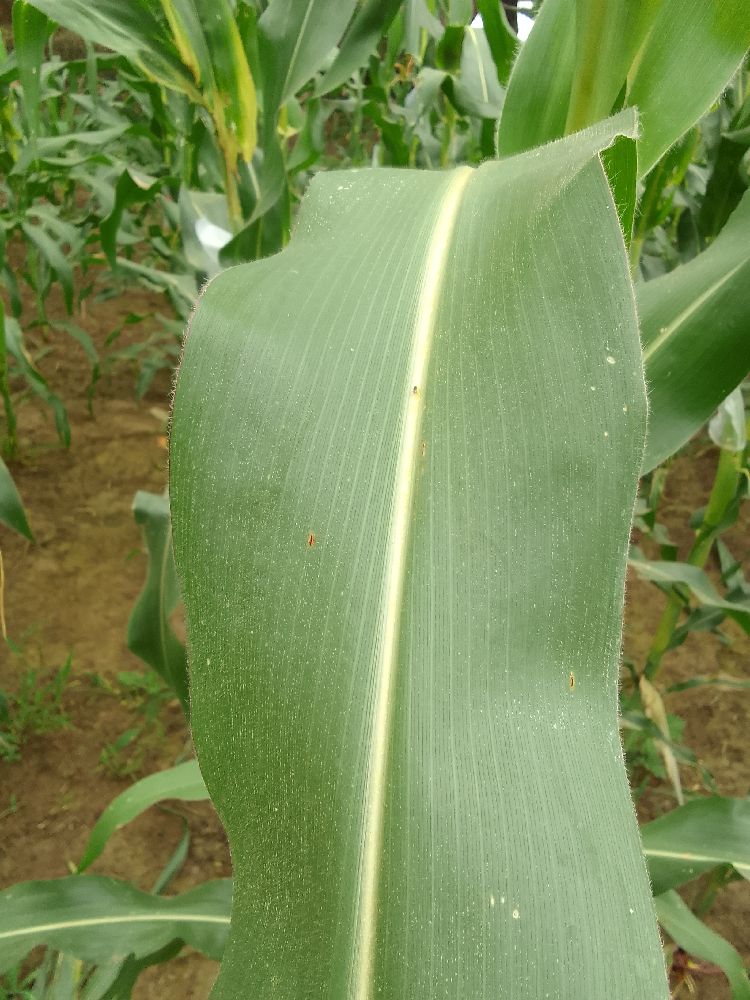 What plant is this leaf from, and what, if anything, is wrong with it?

maize, healthy
